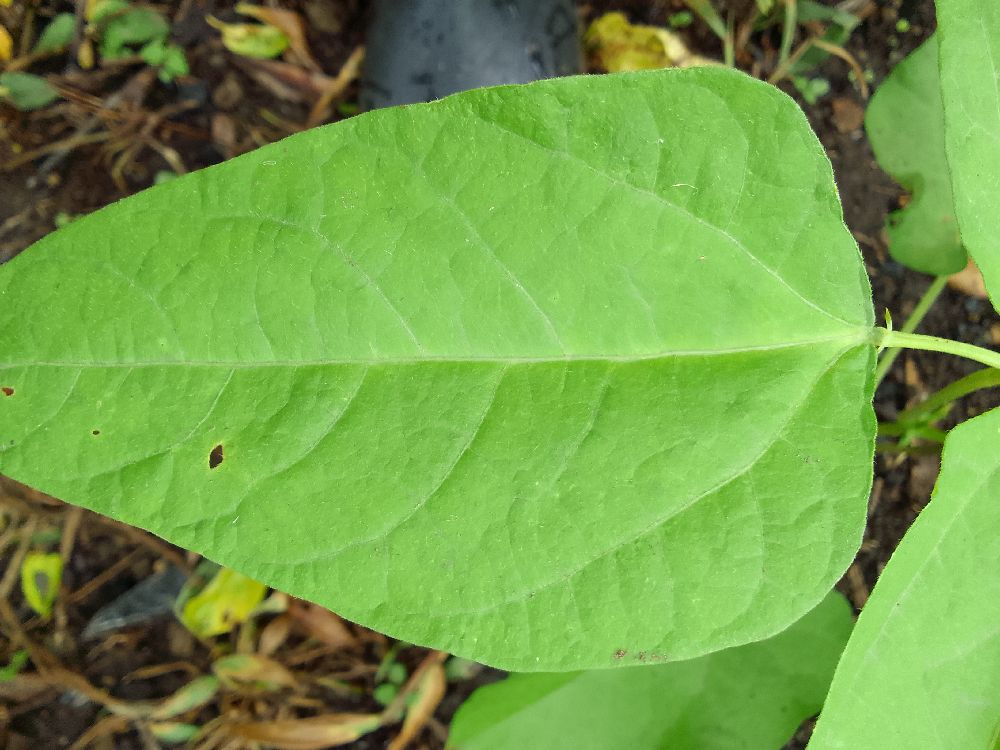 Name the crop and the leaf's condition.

common bean, healthy
